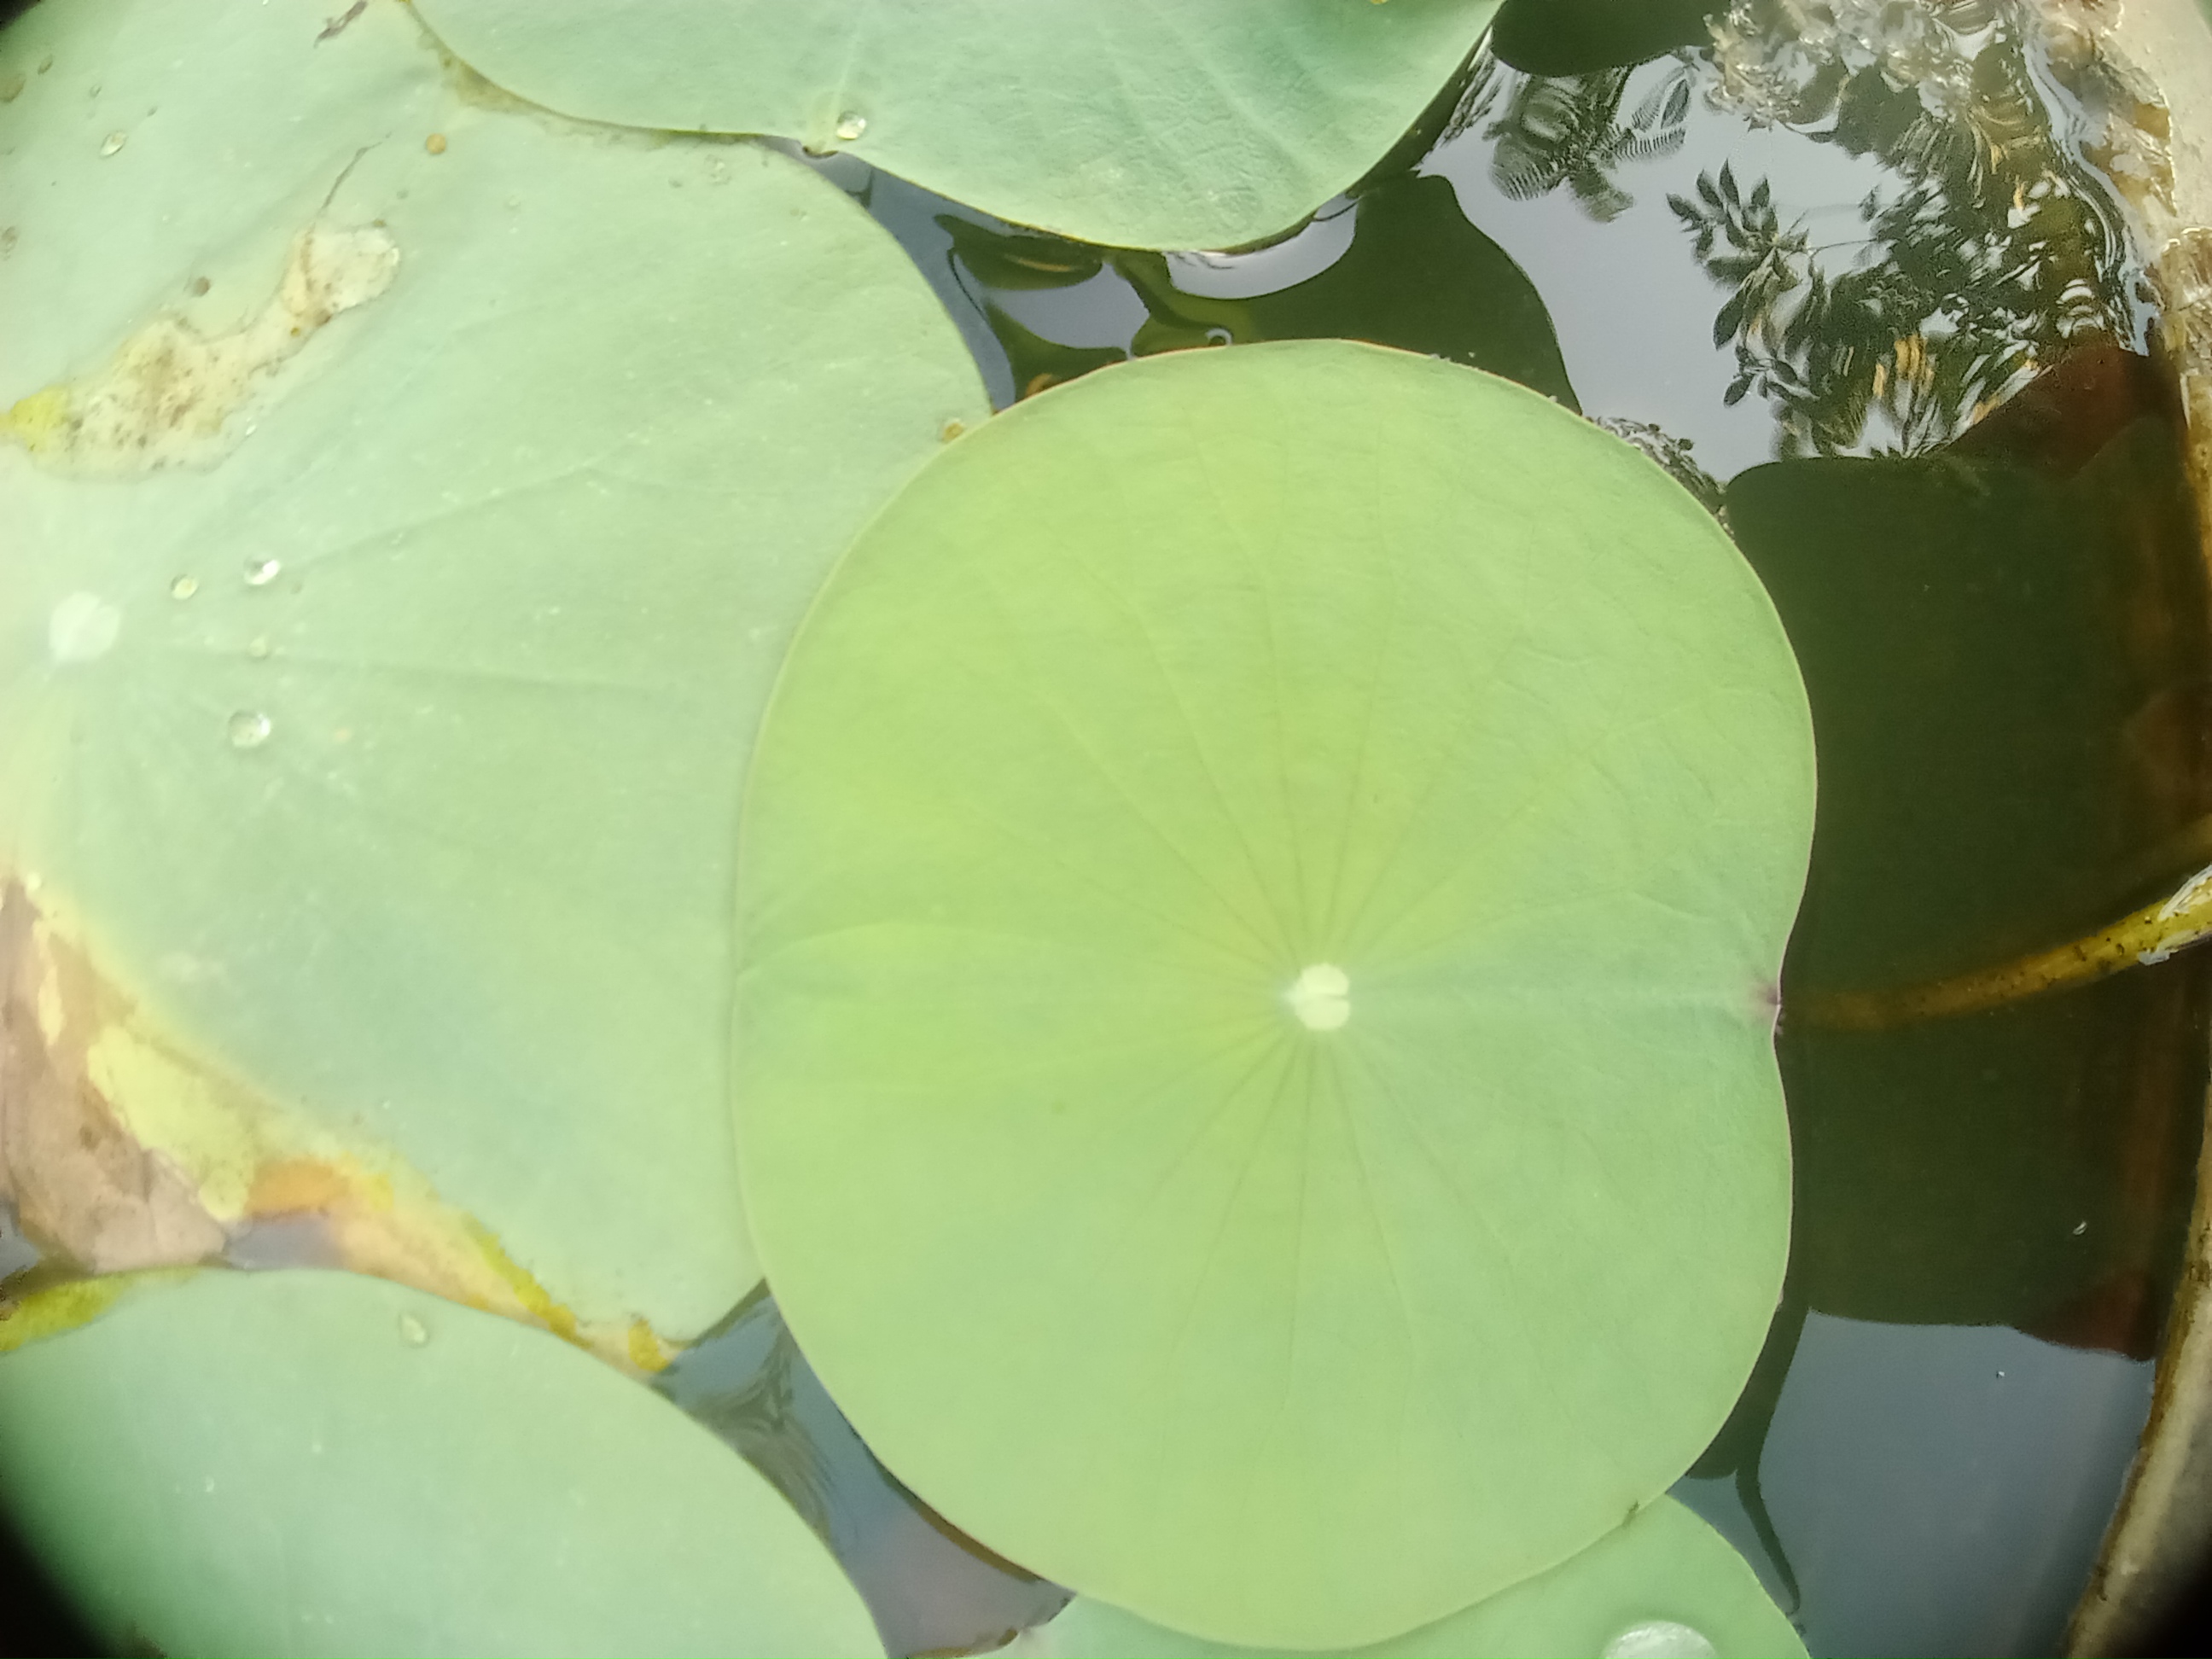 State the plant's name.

lotus
